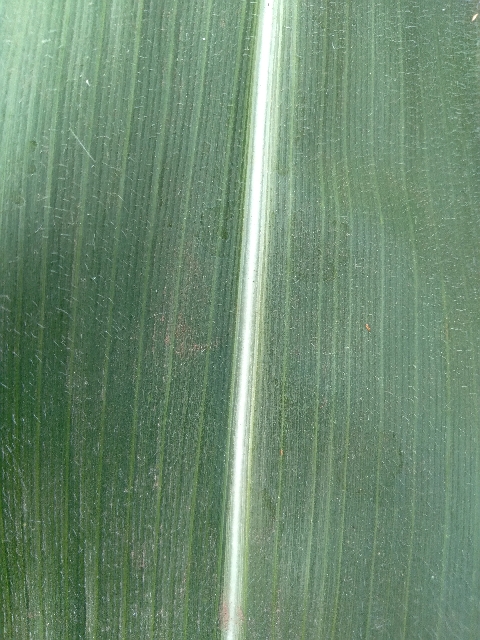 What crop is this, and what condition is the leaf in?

maize, healthy
